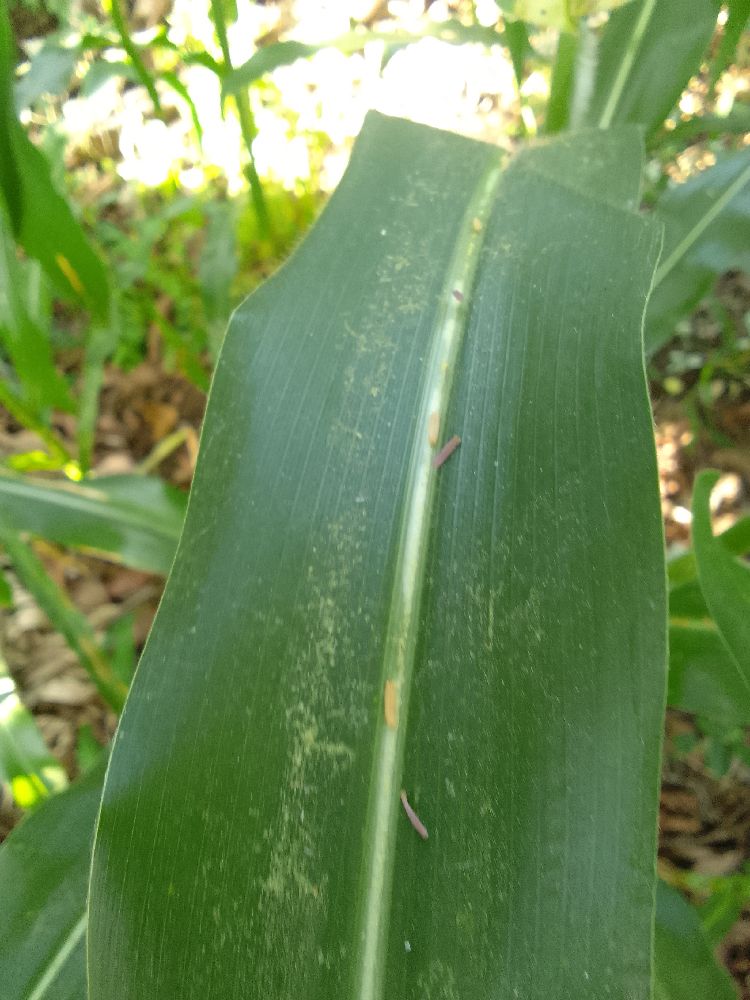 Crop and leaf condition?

maize, healthy
